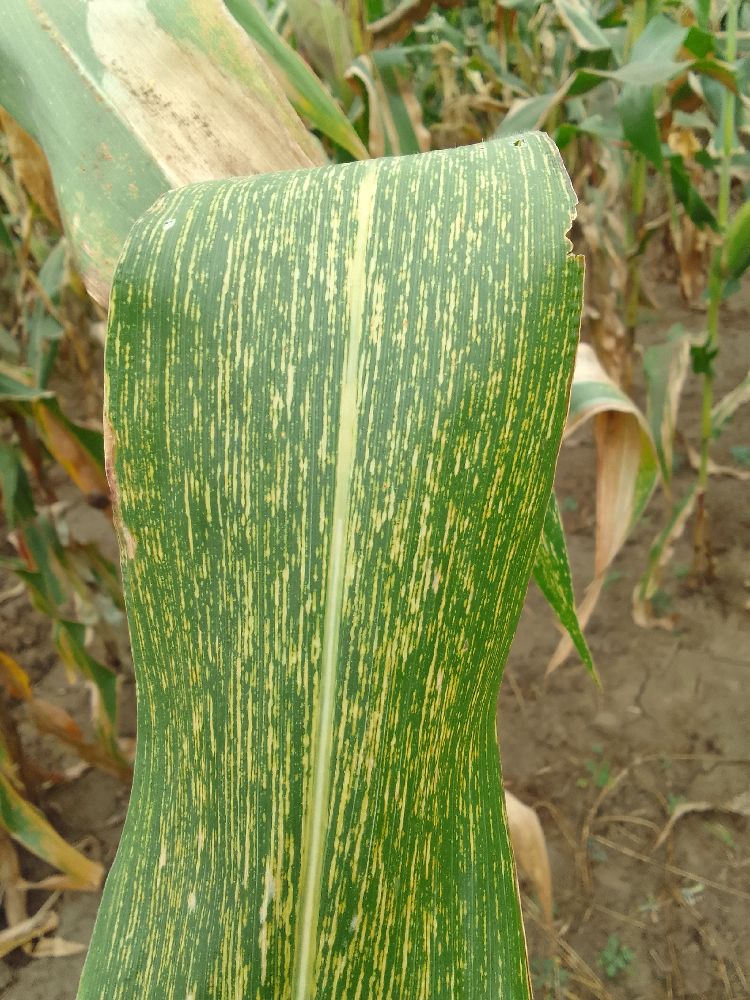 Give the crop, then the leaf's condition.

maize, maize streak virus
